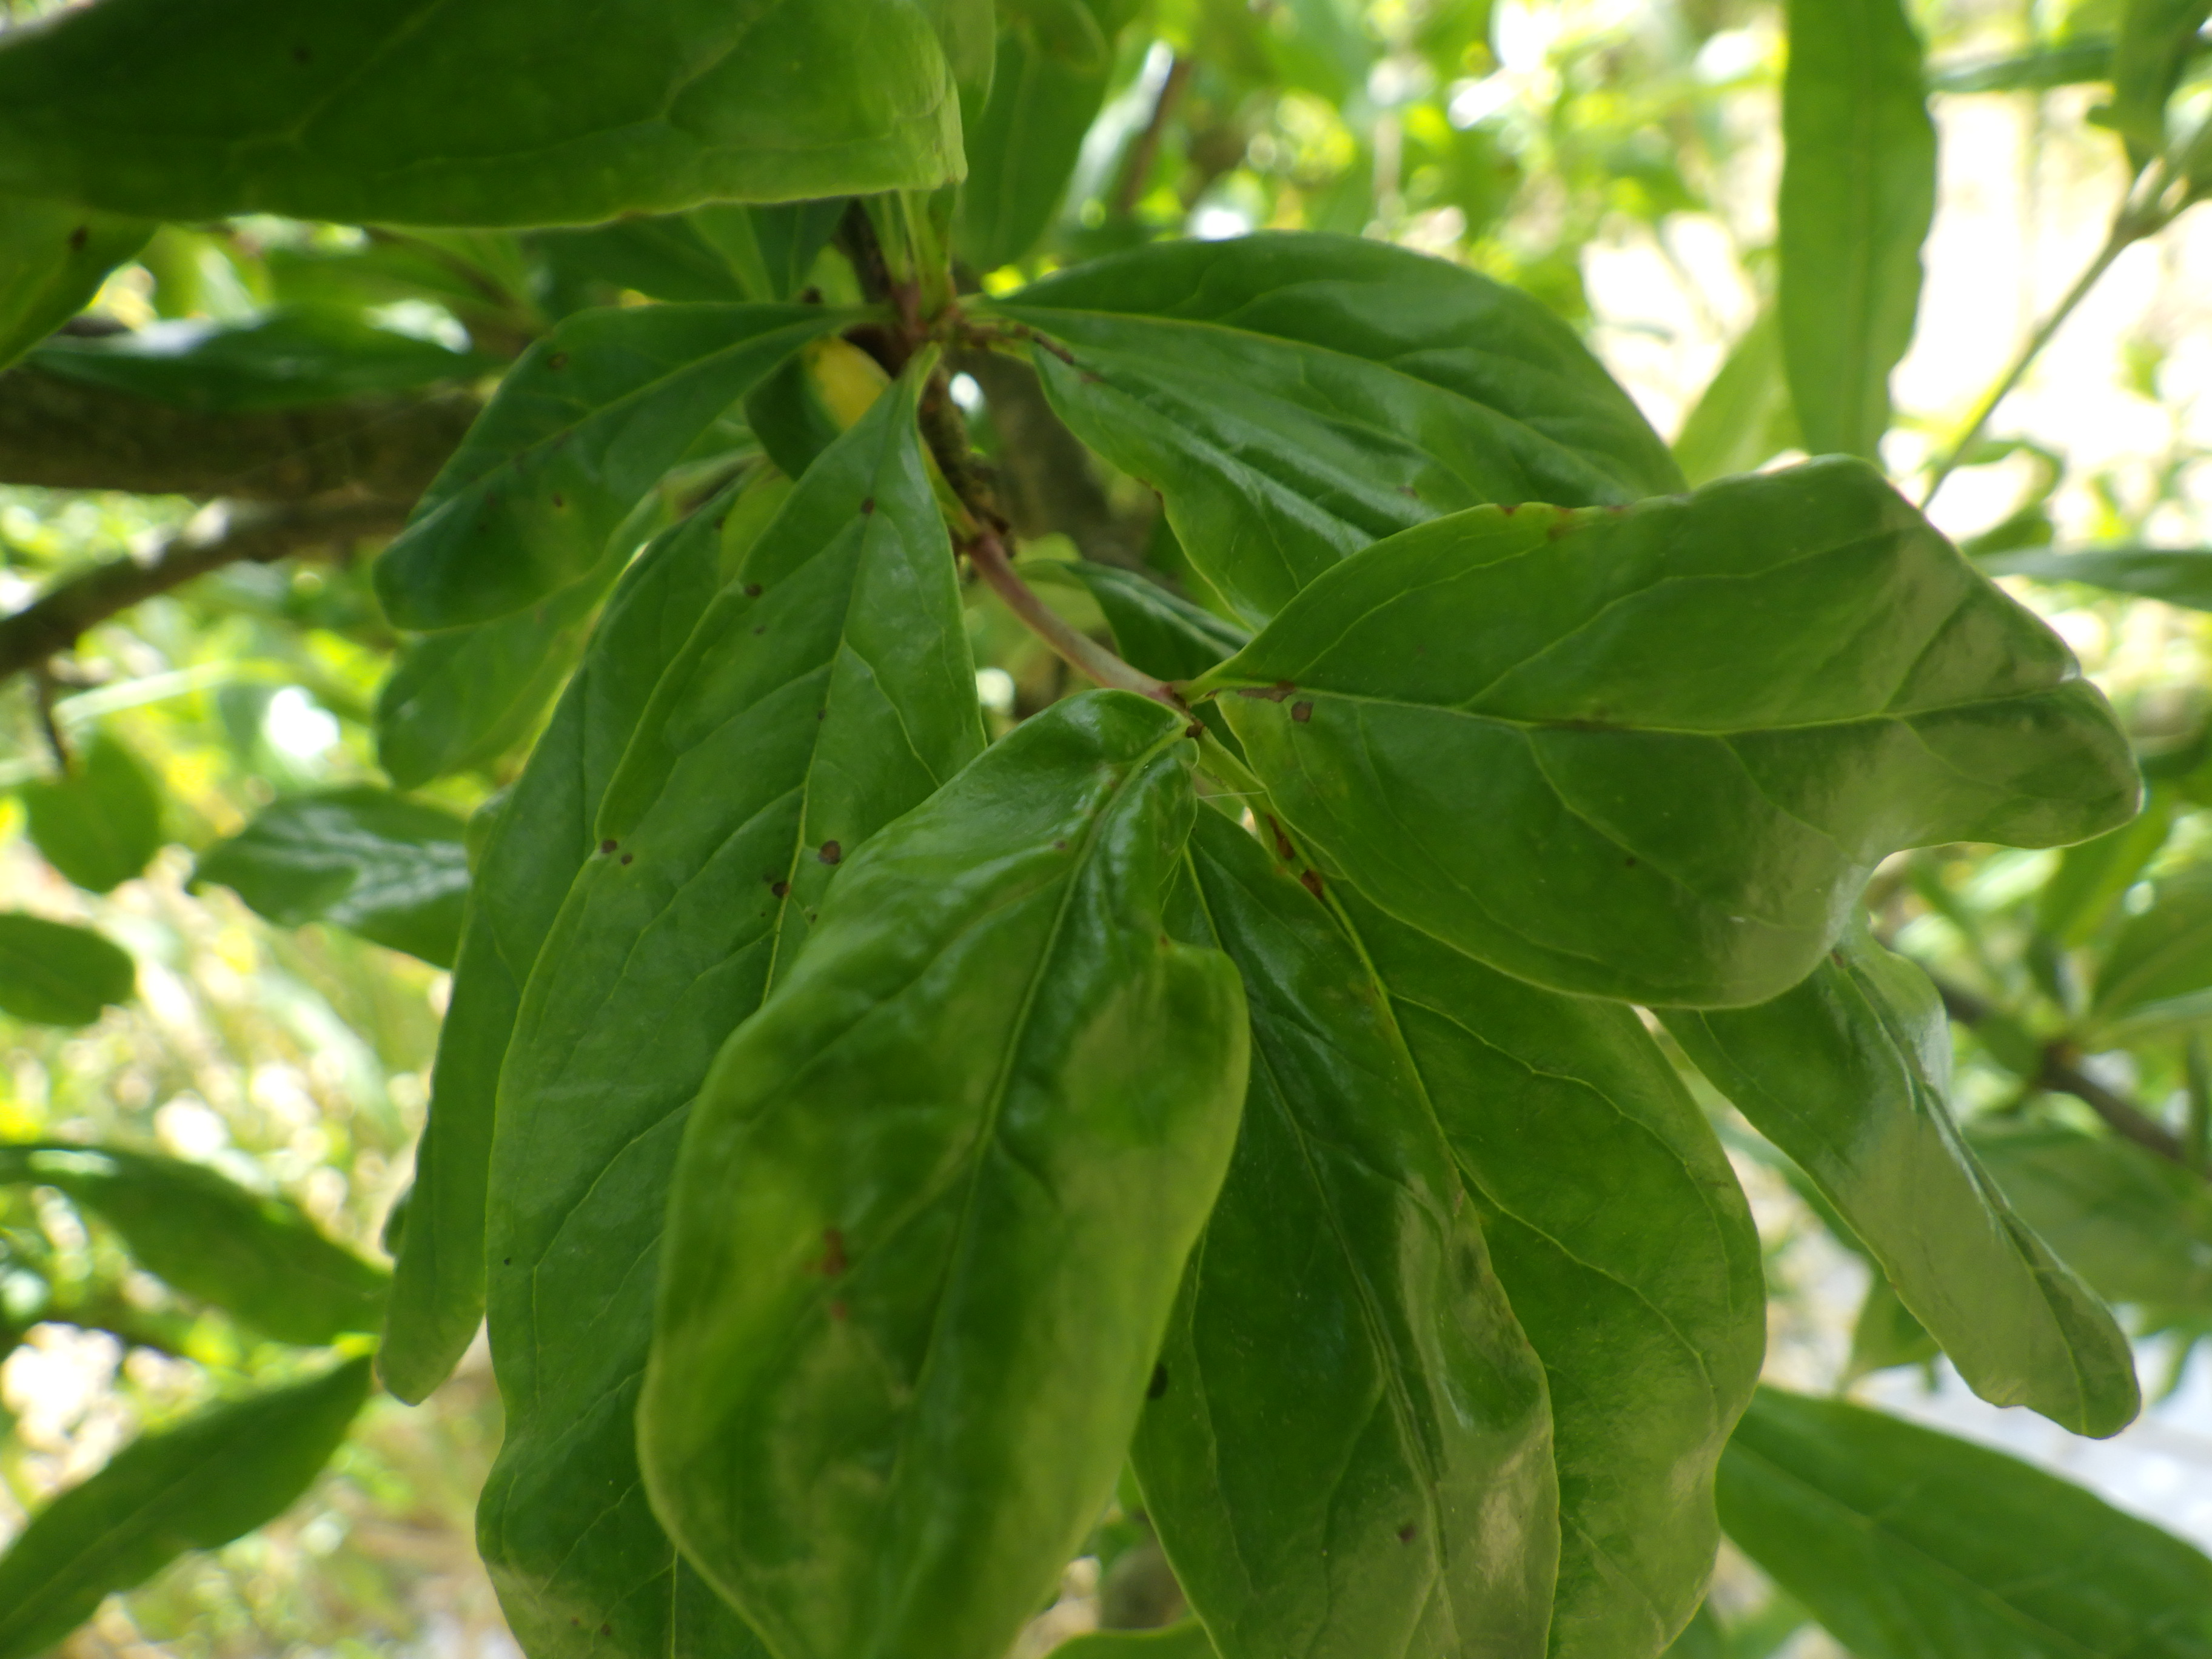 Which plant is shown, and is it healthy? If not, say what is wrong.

pomegranate, aphids, coniella granati
